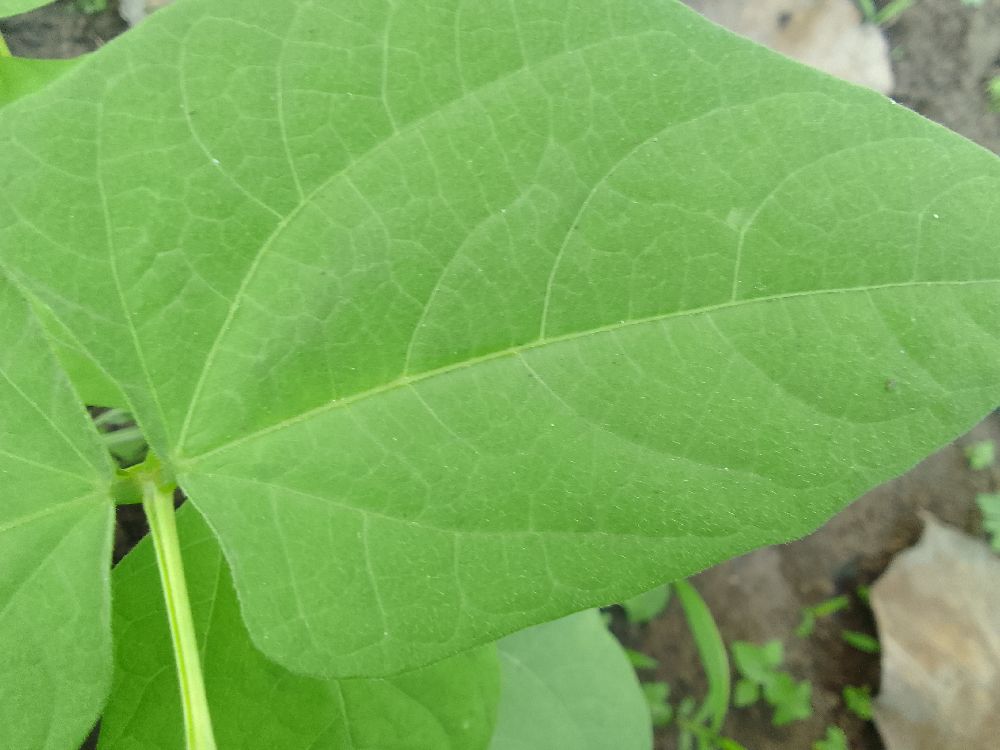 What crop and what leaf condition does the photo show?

common bean, healthy
